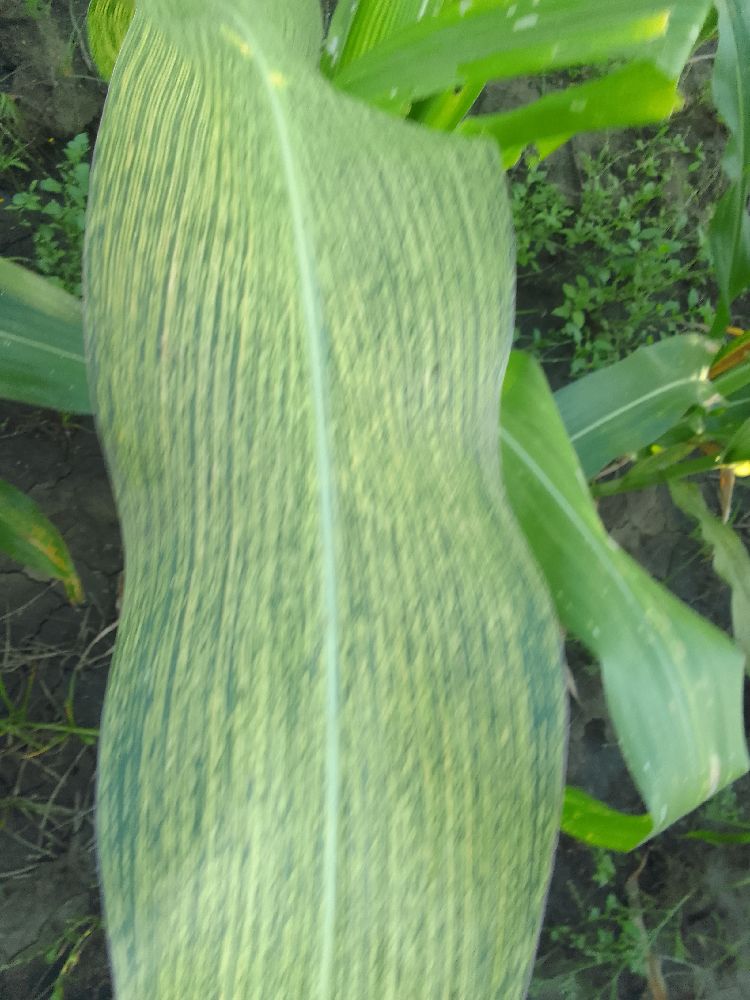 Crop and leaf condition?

maize, maize streak virus
